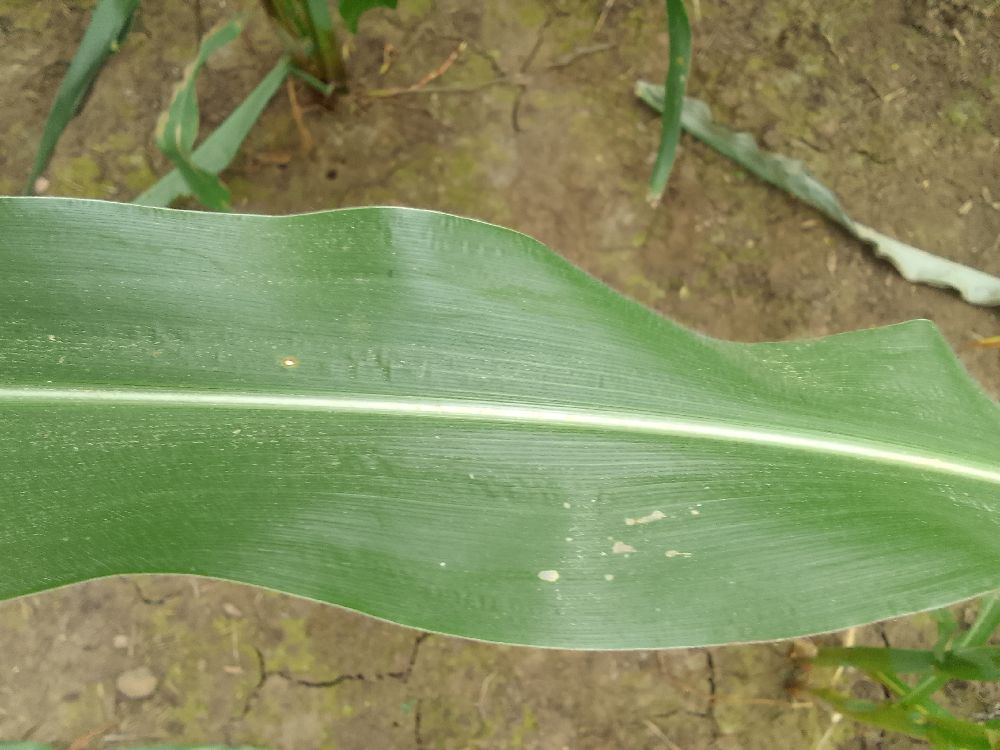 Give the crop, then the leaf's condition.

maize, healthy
